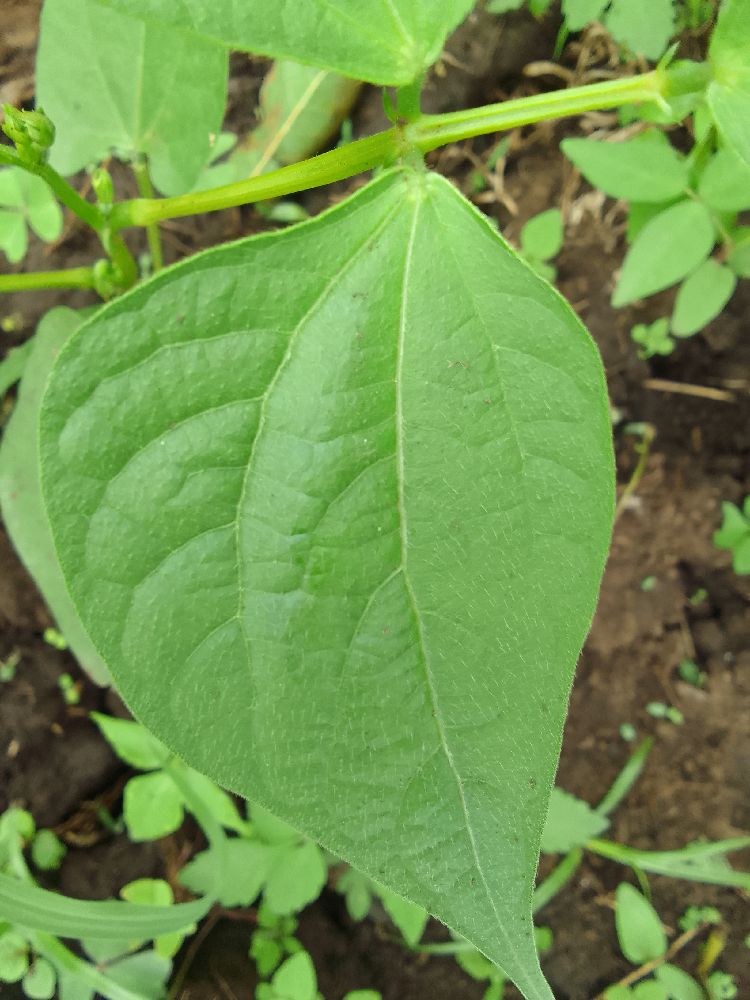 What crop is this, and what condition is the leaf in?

common bean, healthy
